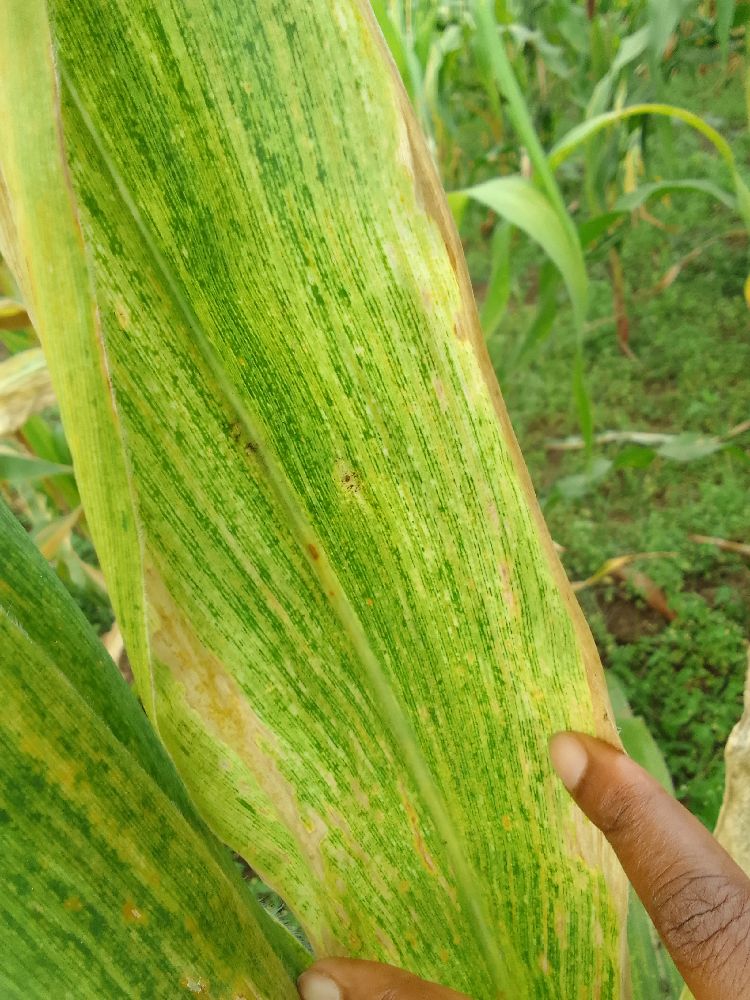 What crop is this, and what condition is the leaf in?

maize, maize lethal necrosis
